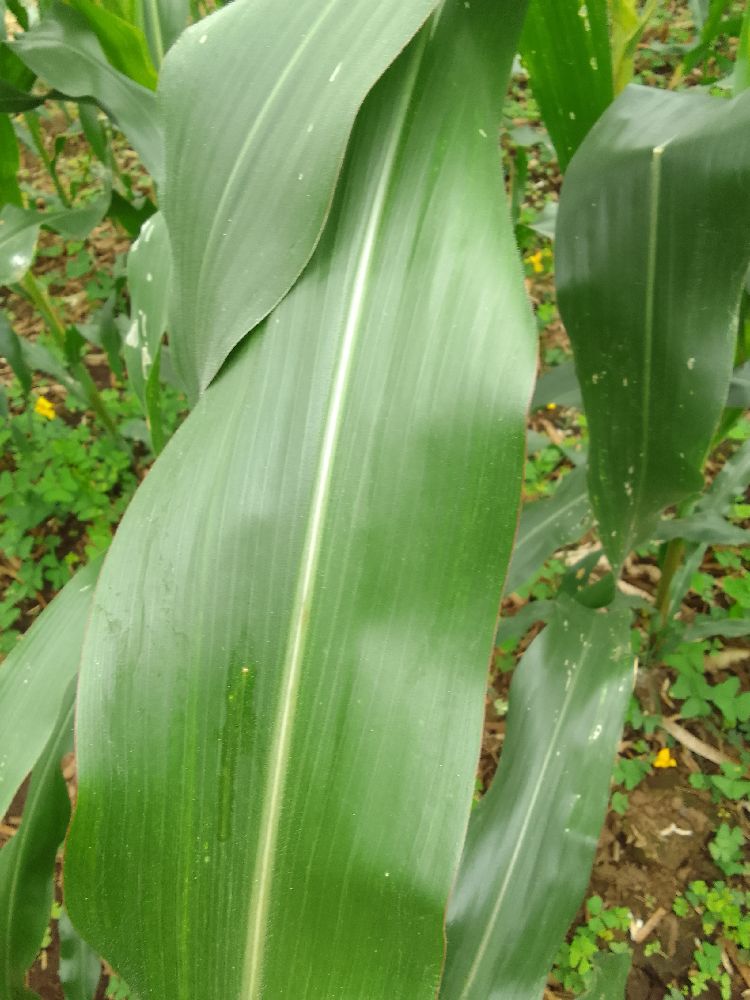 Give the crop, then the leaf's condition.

maize, healthy
